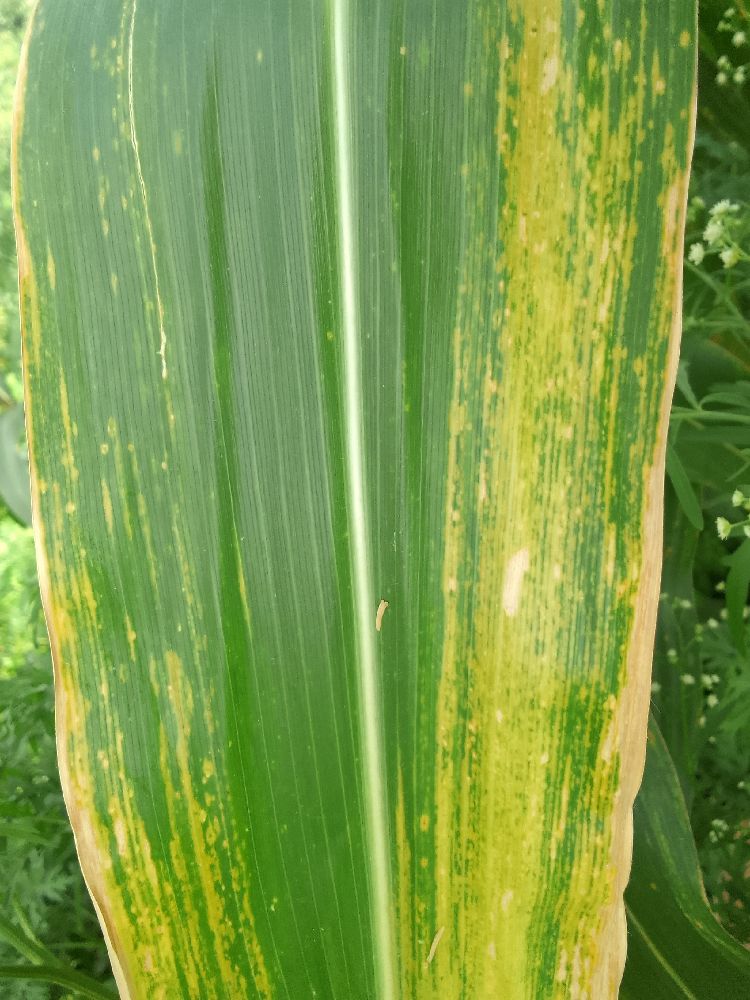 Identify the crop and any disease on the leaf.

maize, maize lethal necrosis
